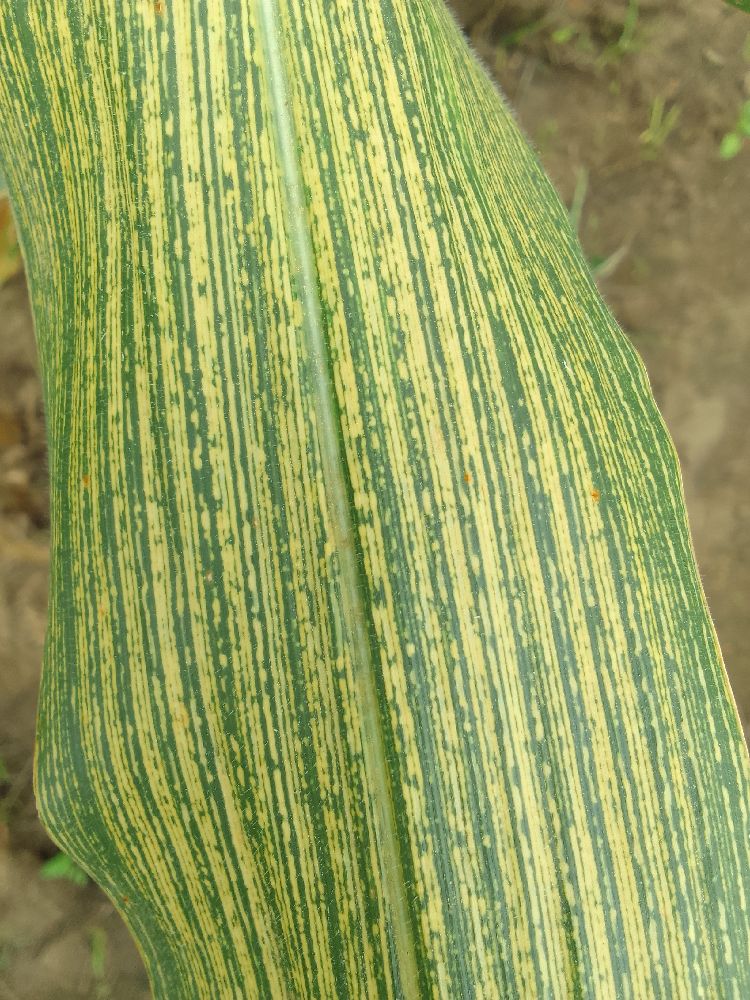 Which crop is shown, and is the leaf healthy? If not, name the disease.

maize, maize streak virus
